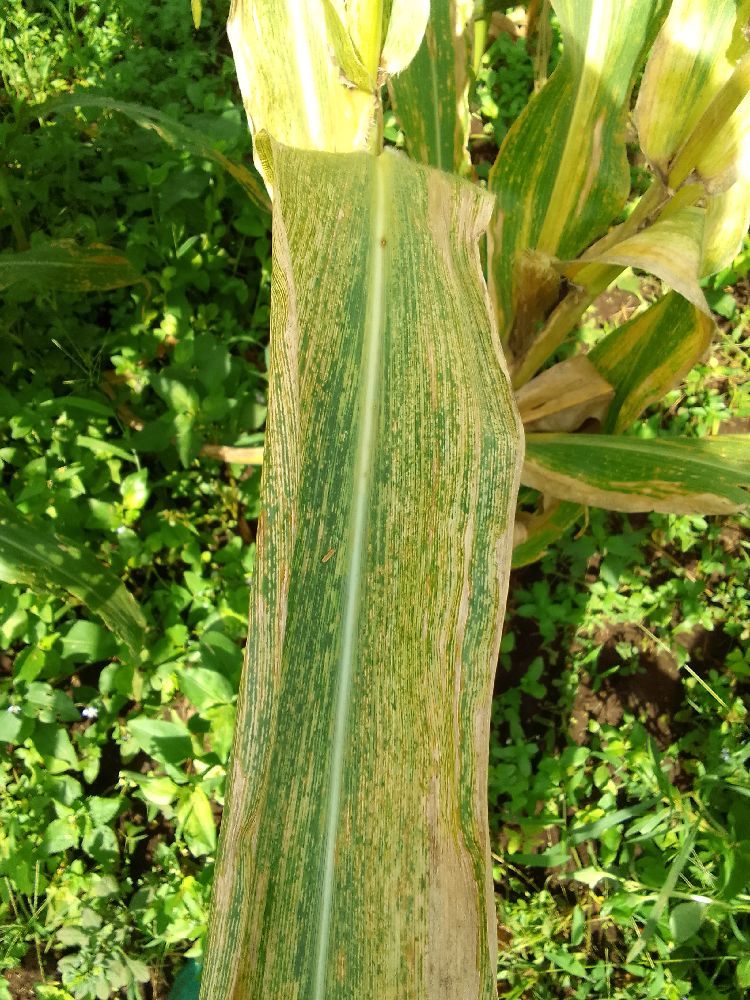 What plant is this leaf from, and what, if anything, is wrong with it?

maize, maize lethal necrosis
